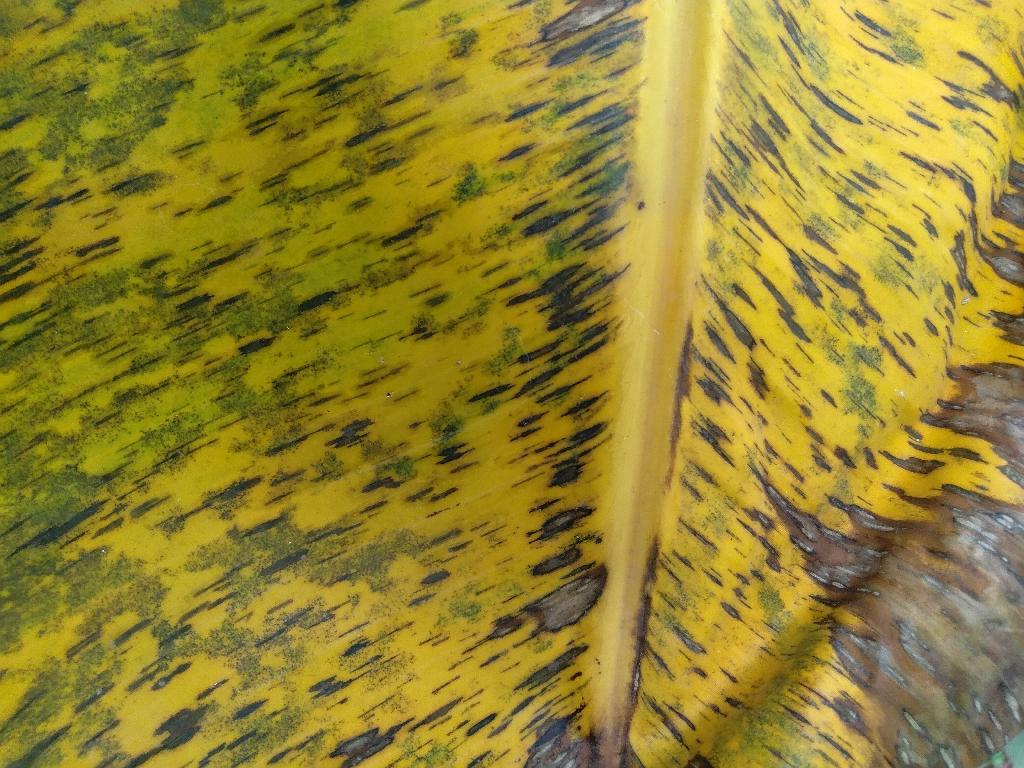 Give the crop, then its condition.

banana, black sigatoka
